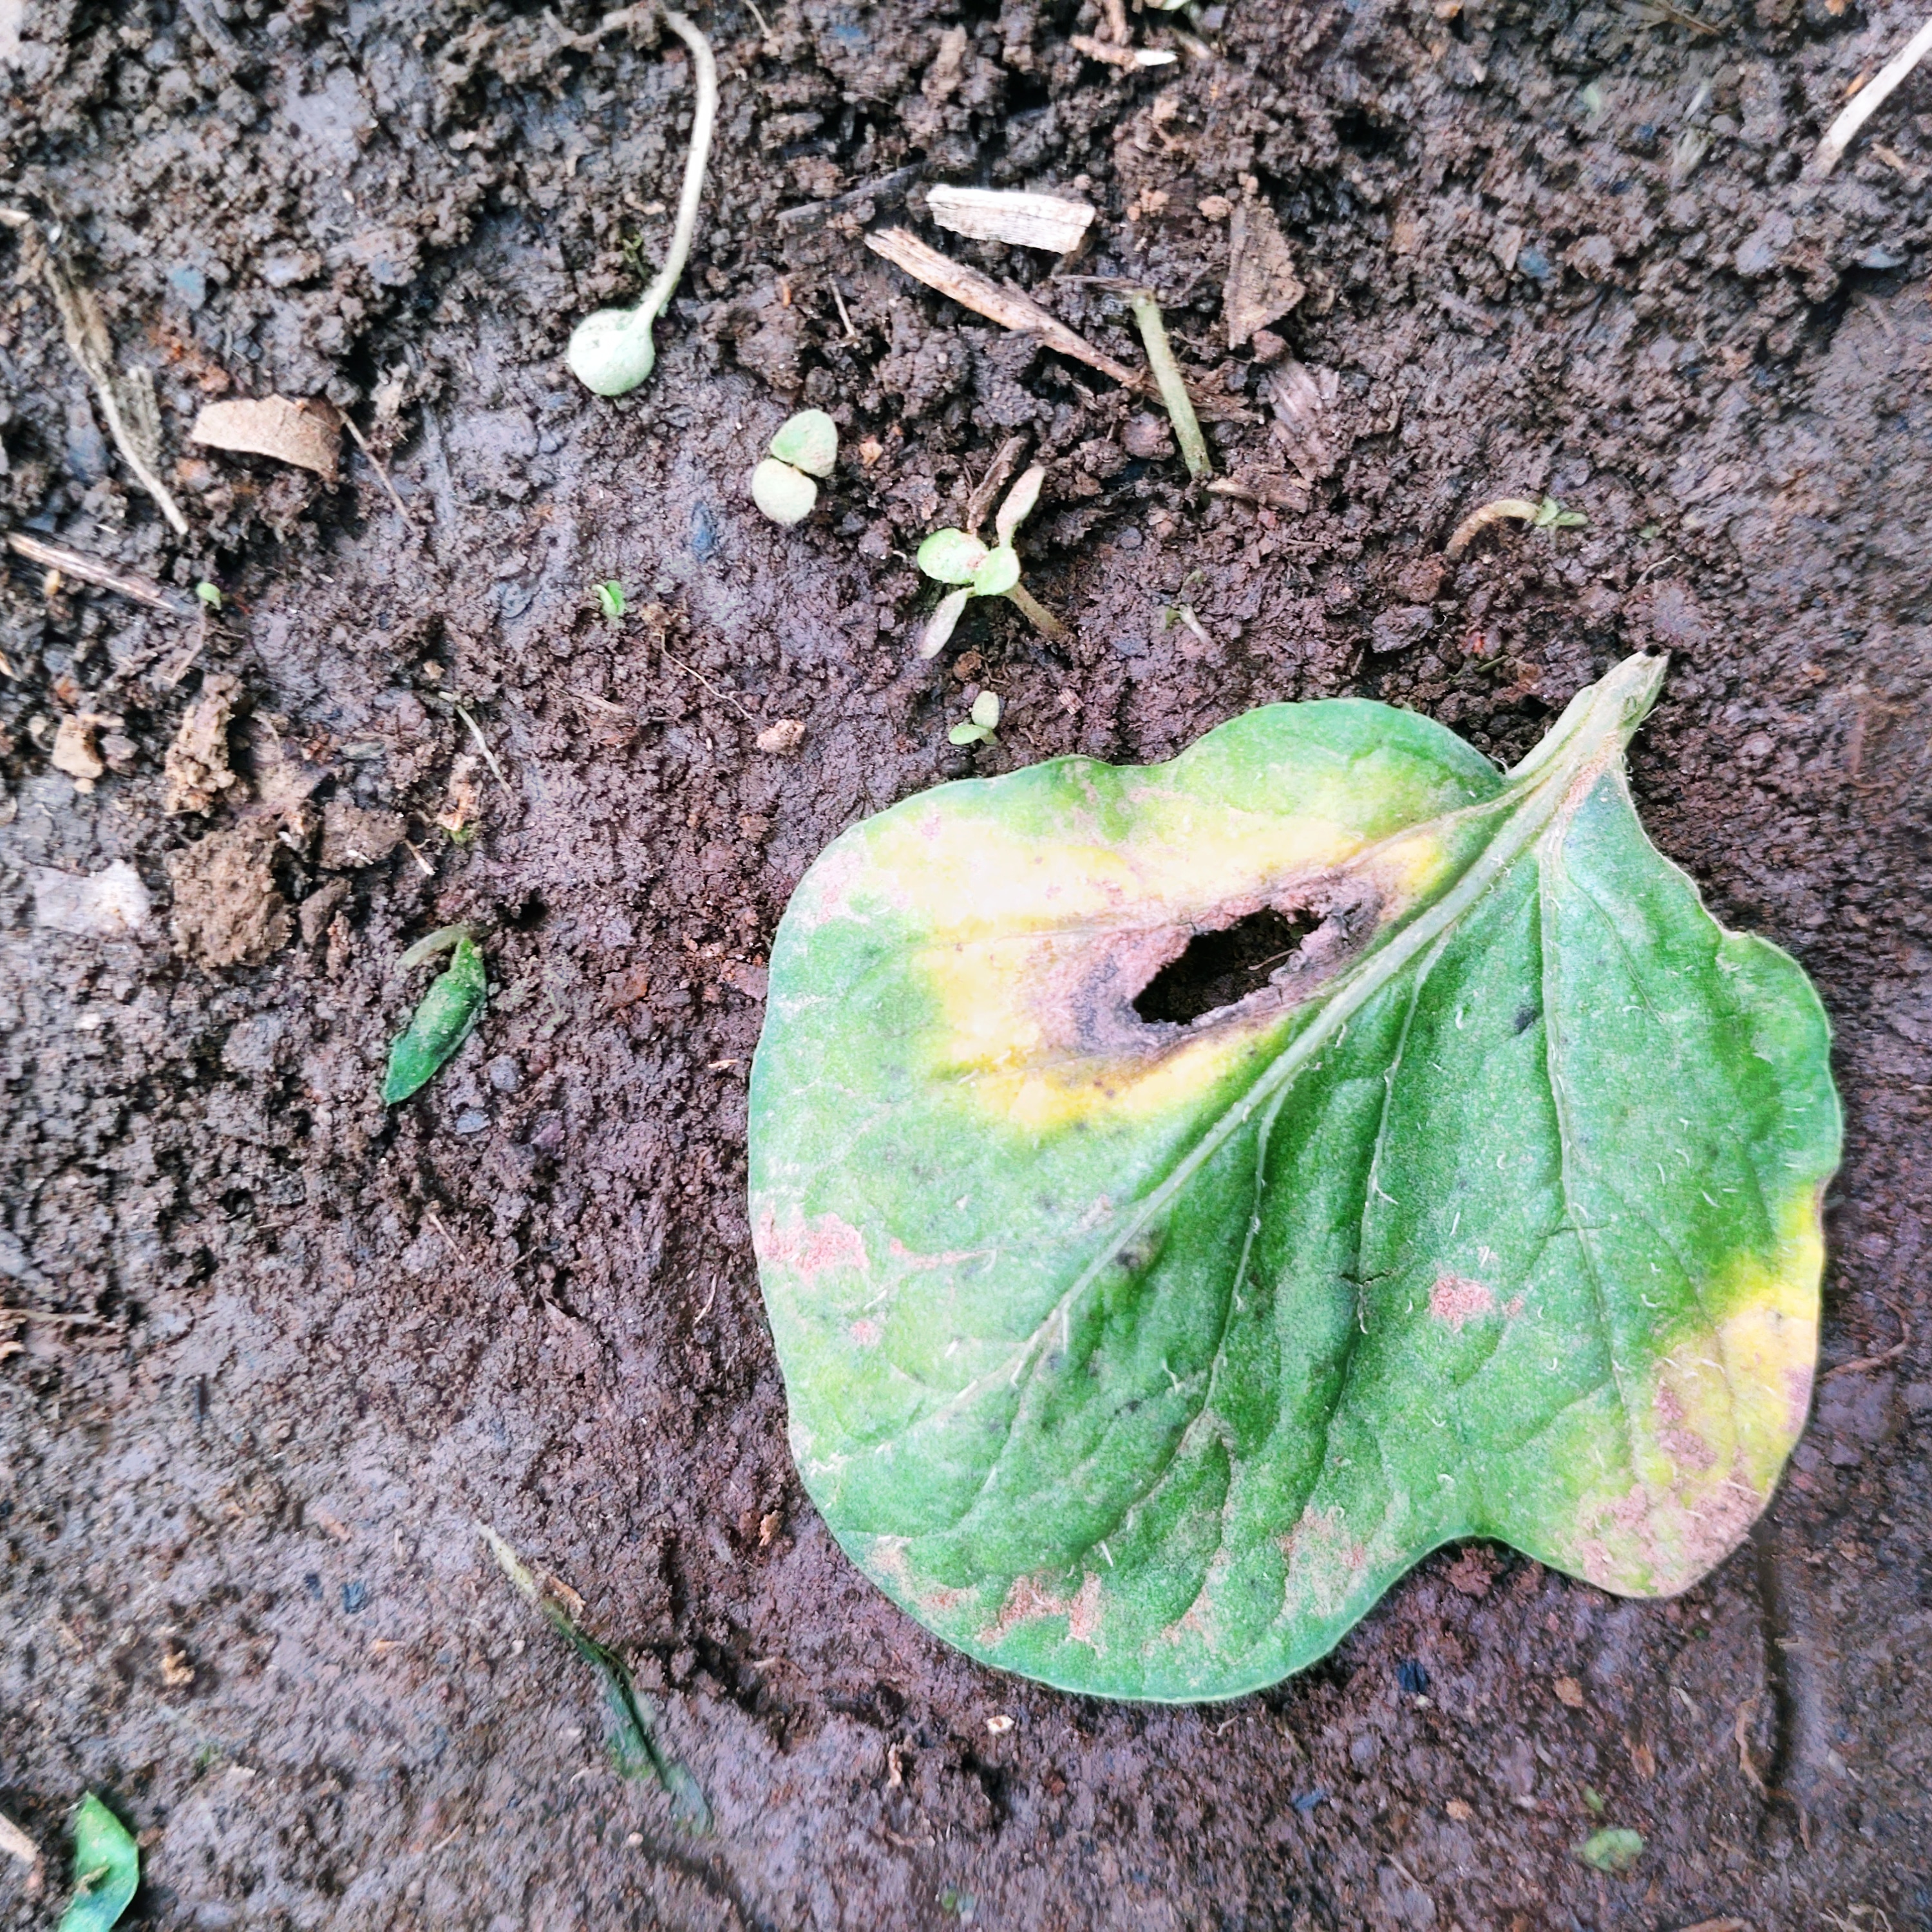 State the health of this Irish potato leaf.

late blight
